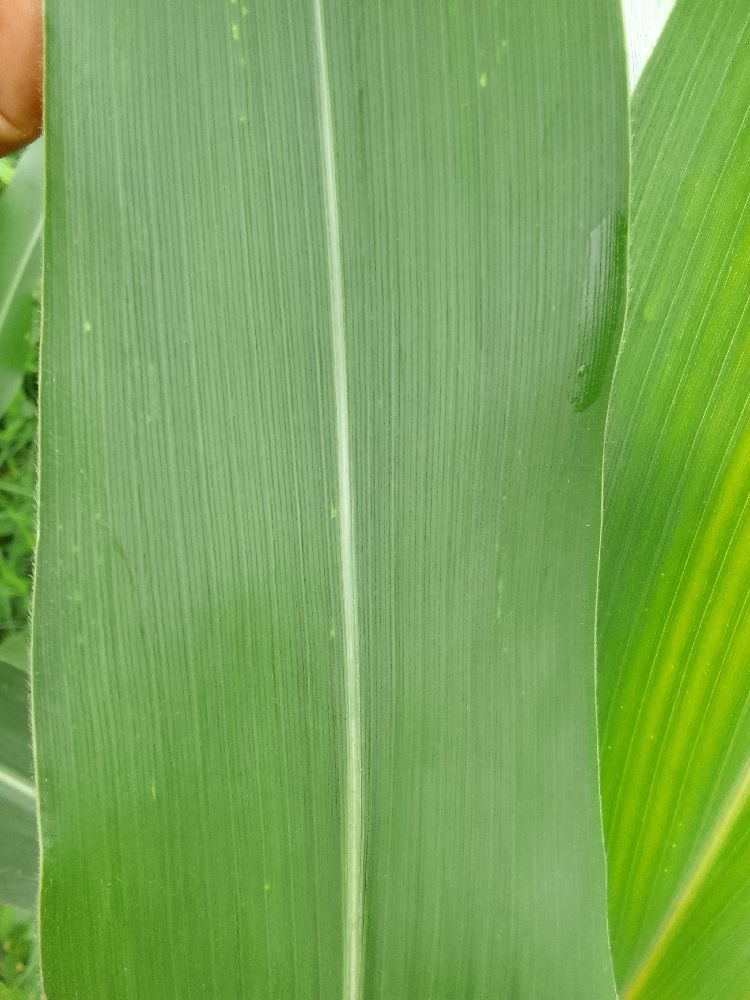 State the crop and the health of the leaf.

maize, healthy
